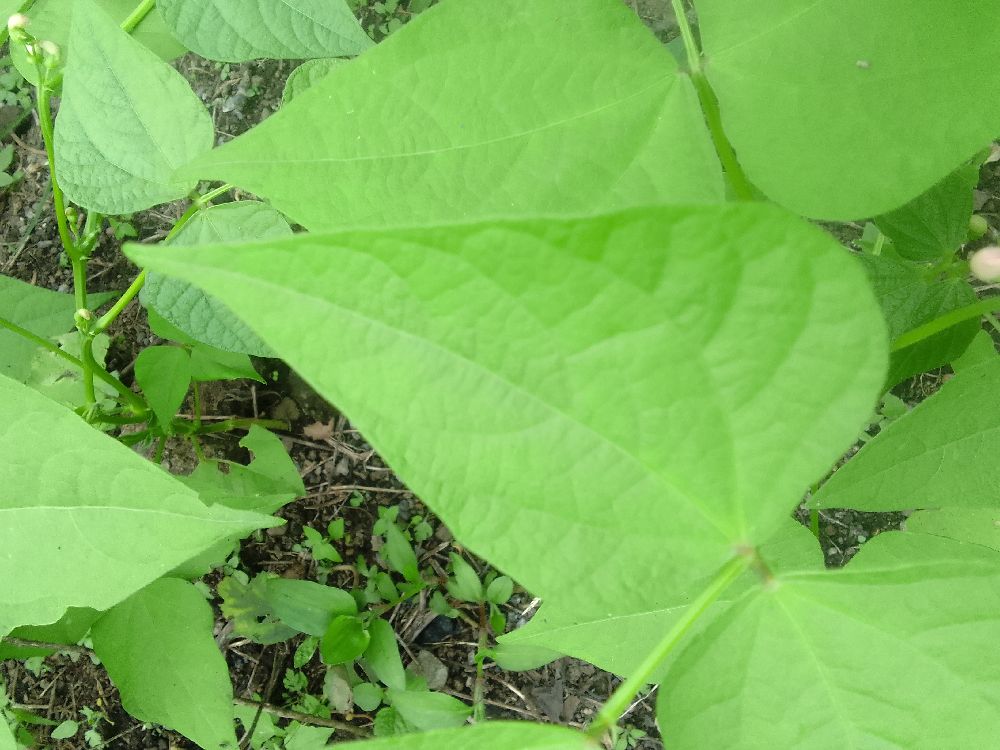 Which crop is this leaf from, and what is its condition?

common bean, healthy
